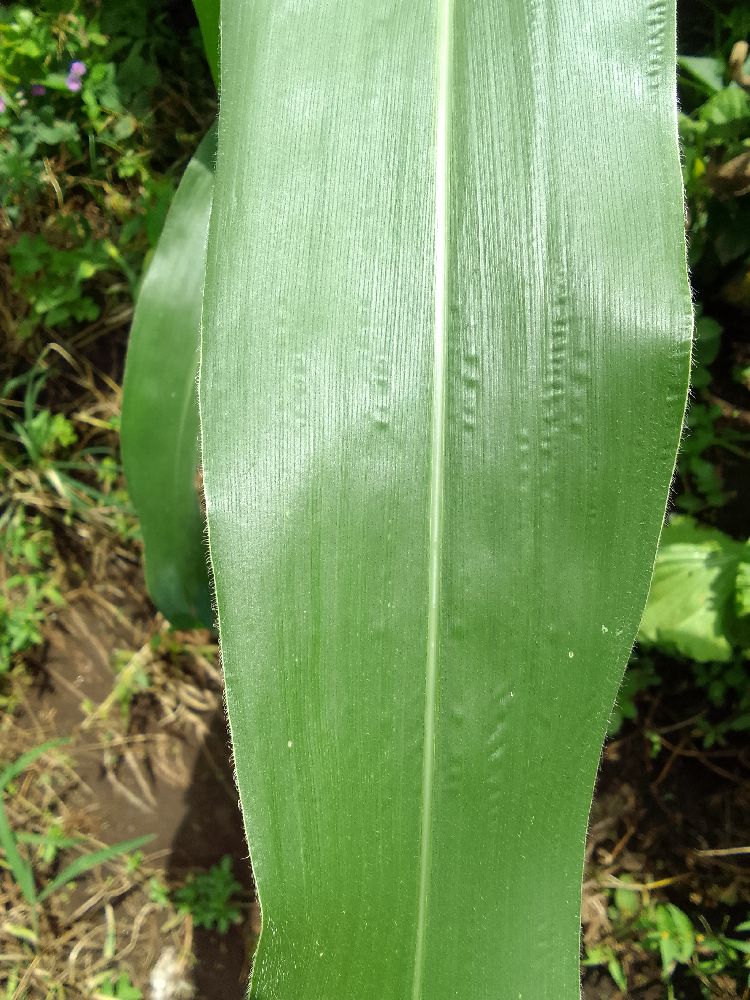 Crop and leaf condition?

maize, healthy
